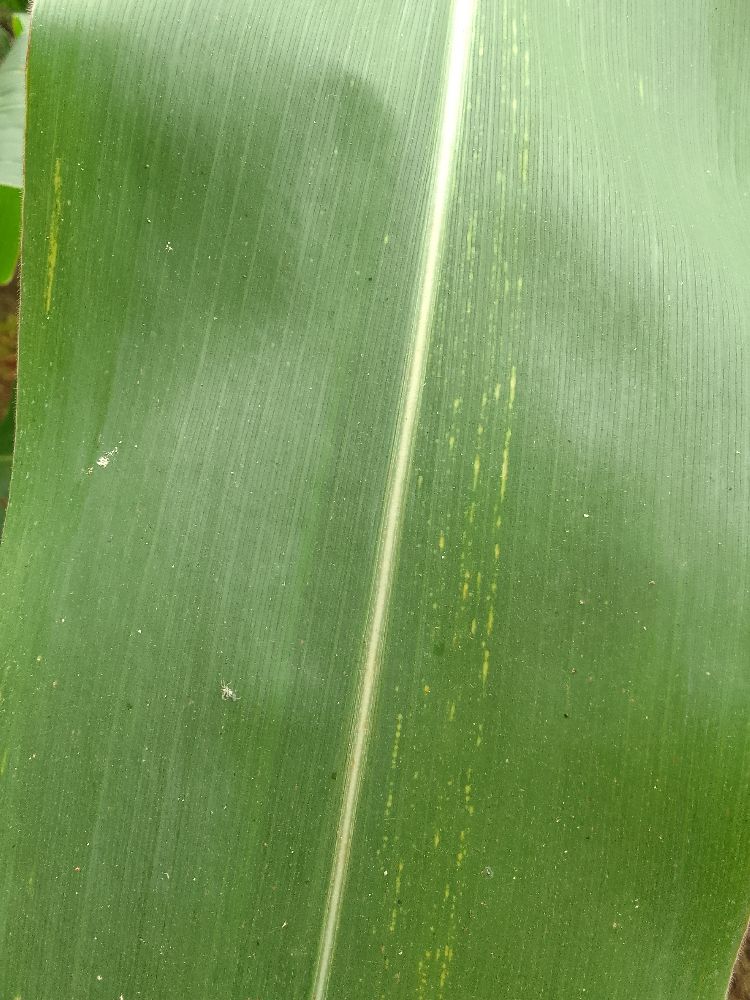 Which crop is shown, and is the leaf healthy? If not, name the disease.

maize, maize streak virus
